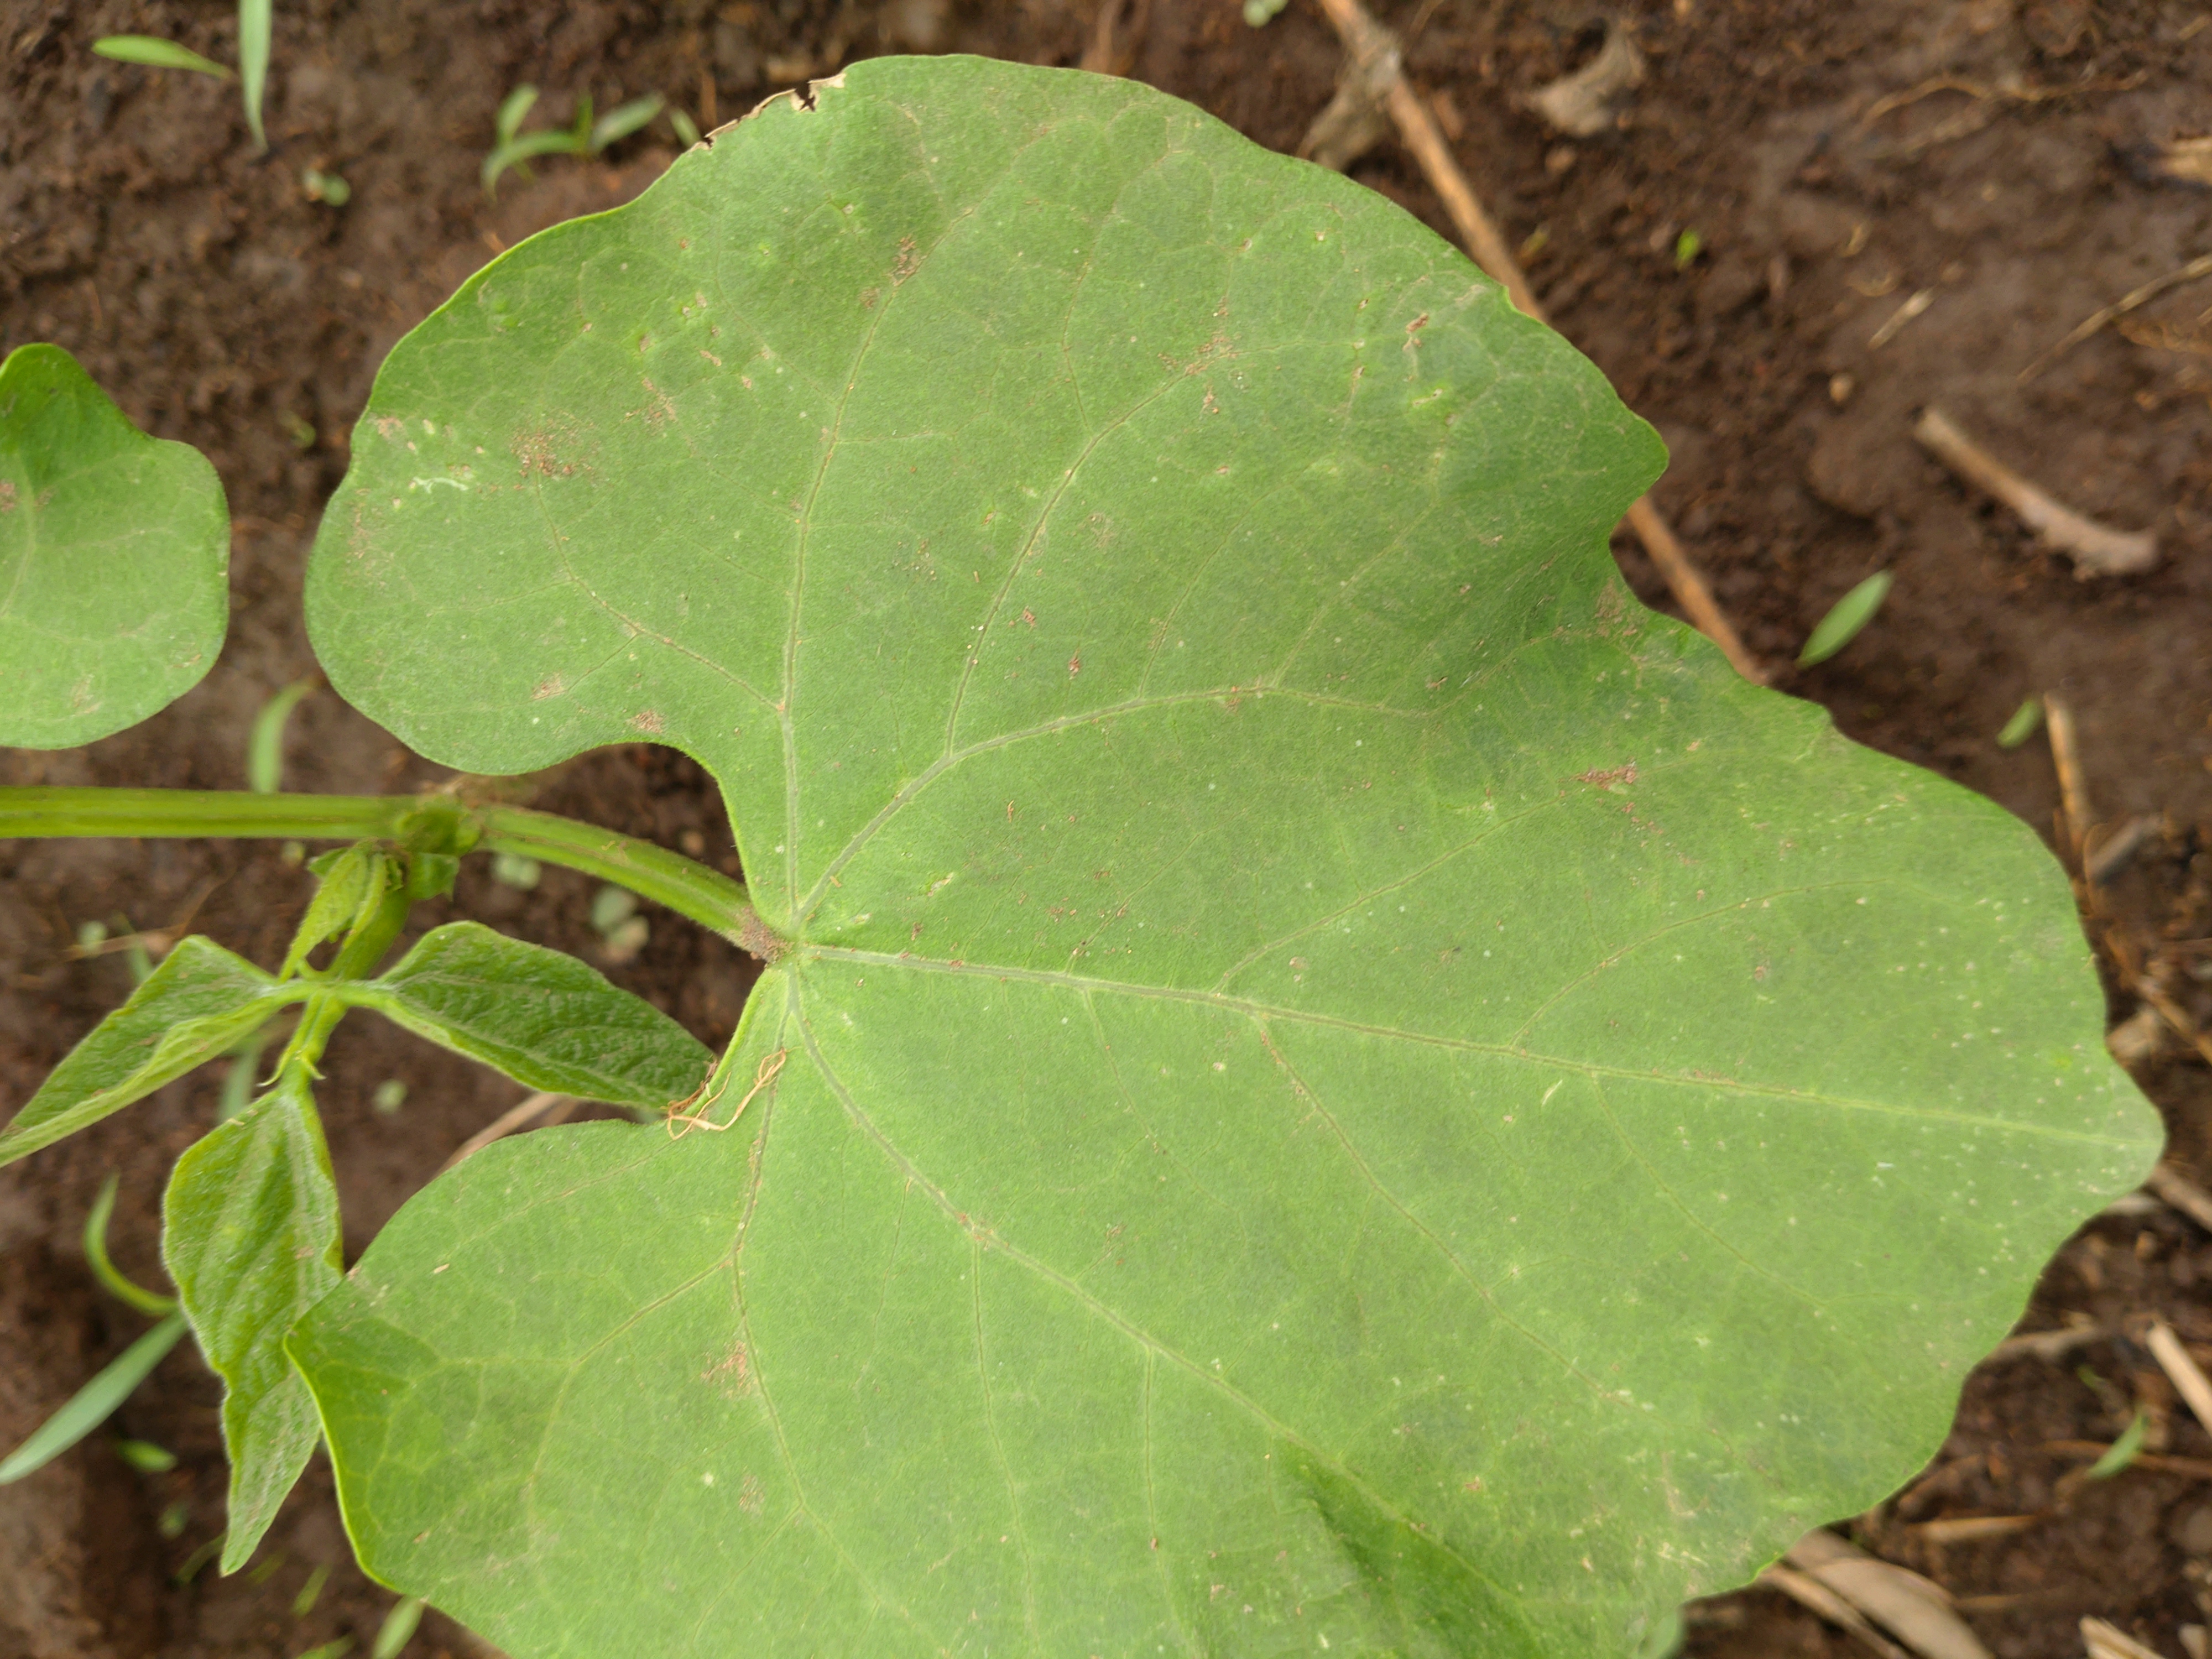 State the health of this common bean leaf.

healthy
